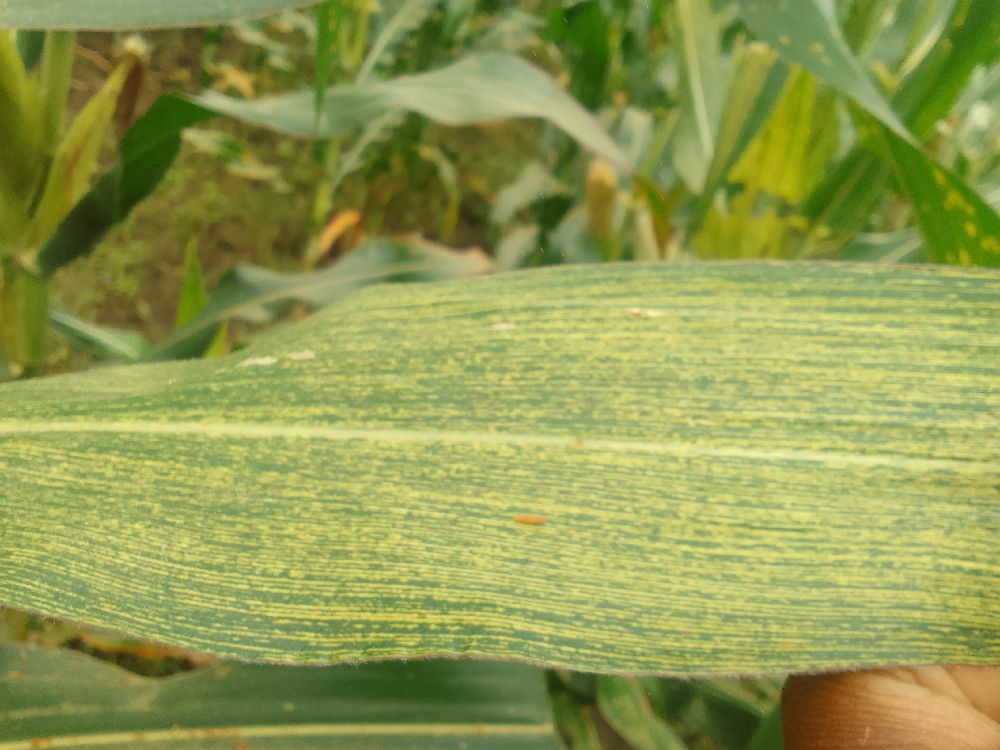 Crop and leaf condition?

maize, maize streak virus
